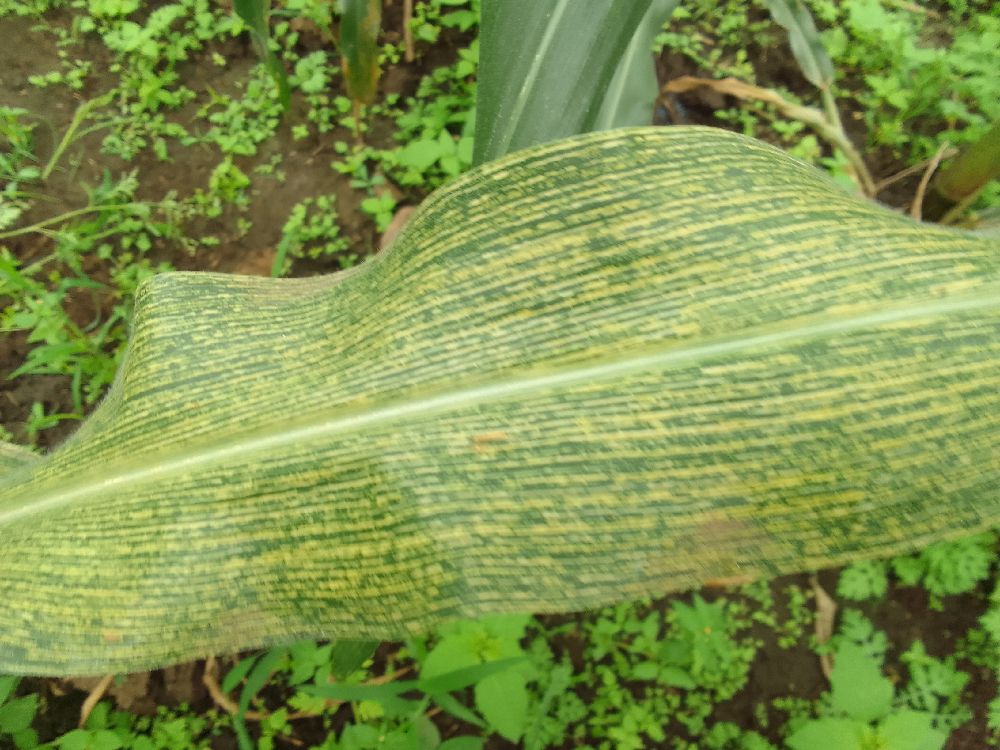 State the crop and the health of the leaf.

maize, maize streak virus
